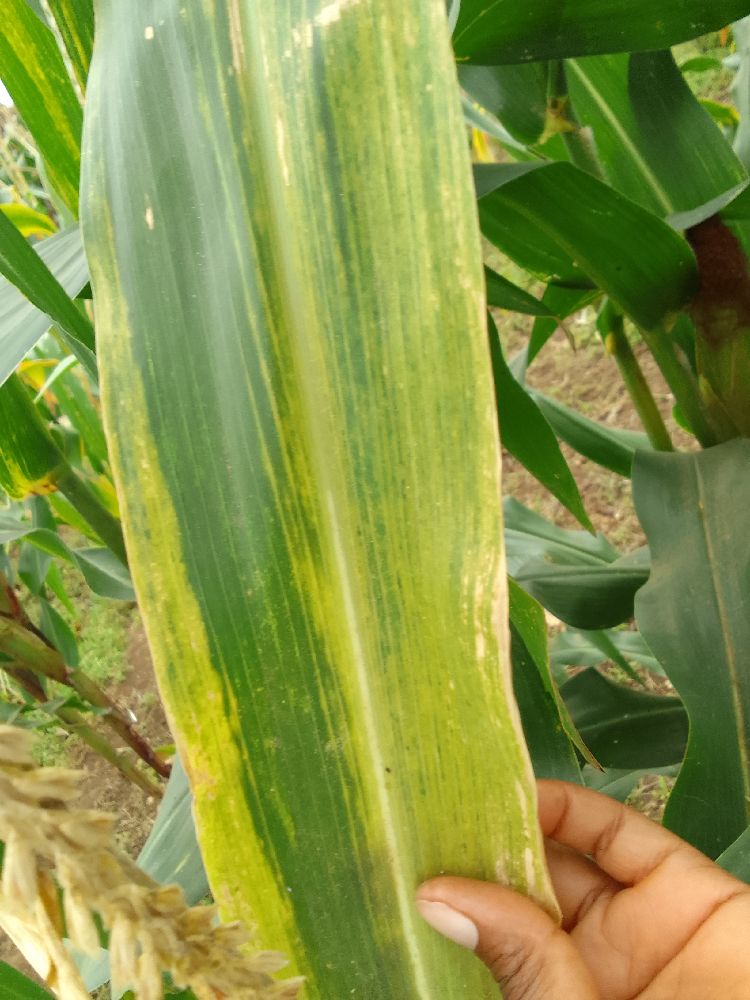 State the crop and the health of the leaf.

maize, maize lethal necrosis
